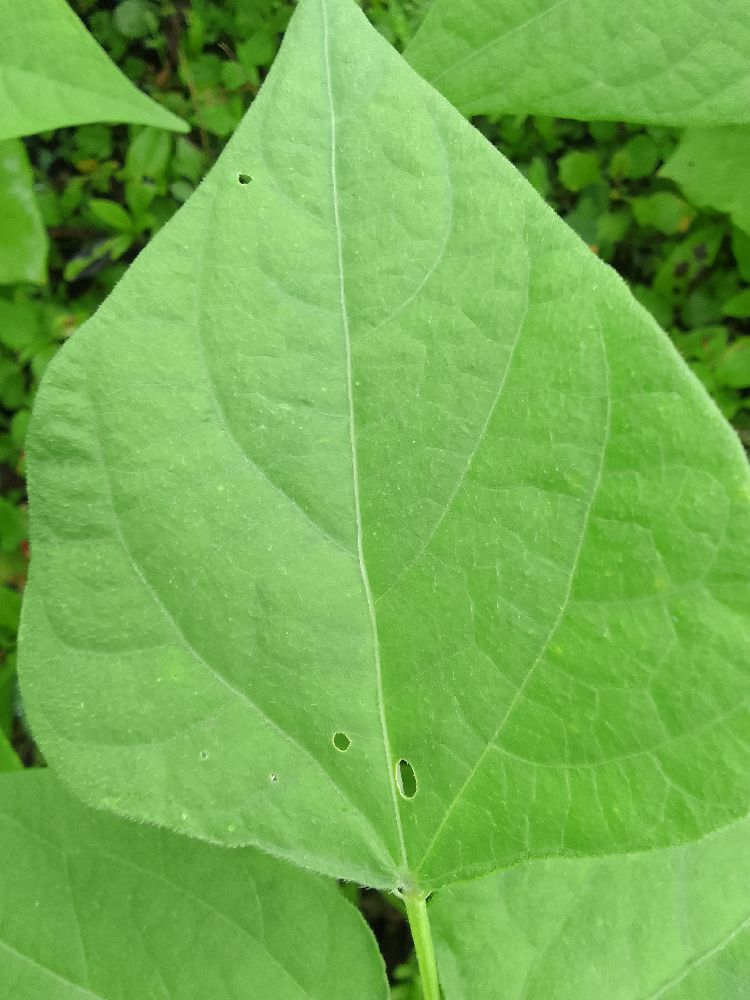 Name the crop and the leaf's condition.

common bean, healthy
